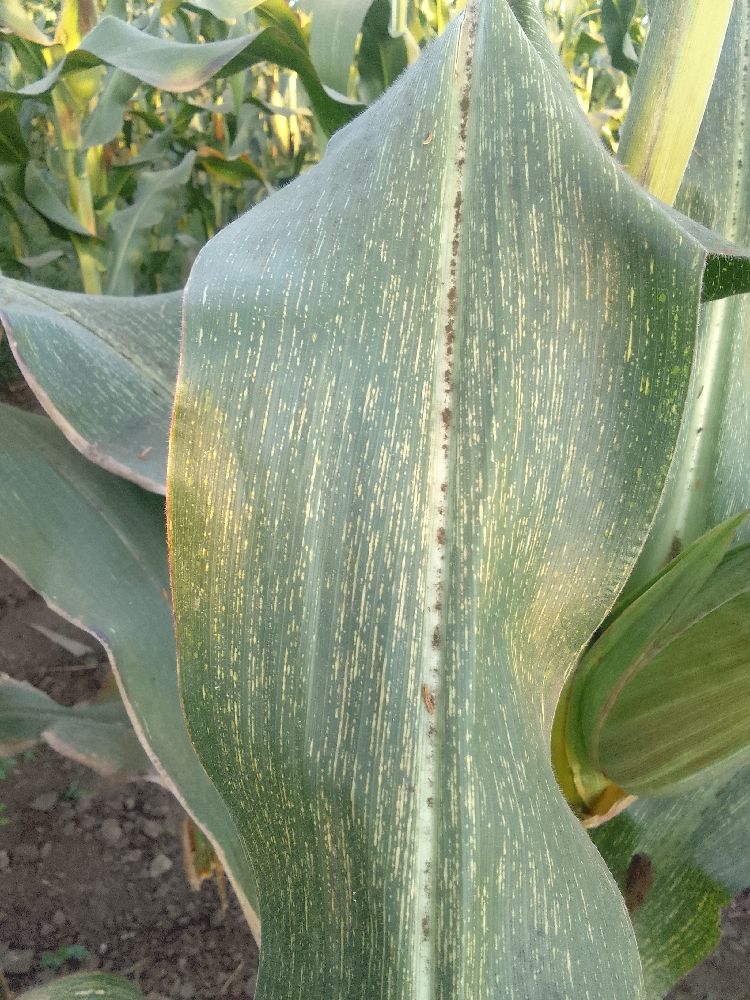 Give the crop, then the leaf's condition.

maize, maize streak virus
